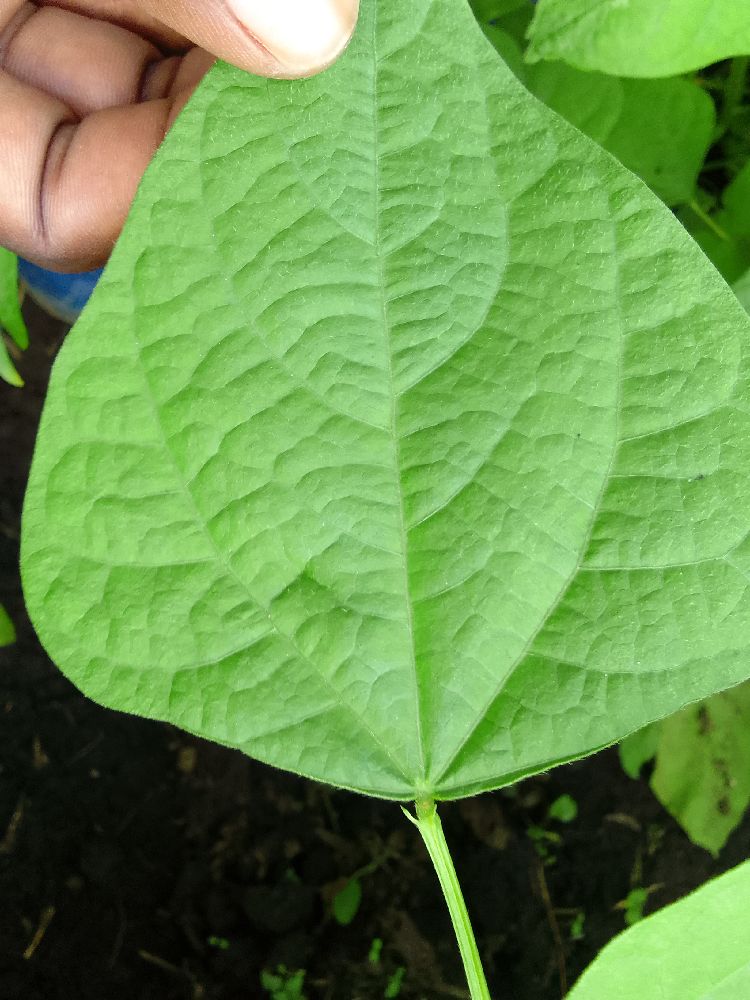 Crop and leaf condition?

common bean, healthy
